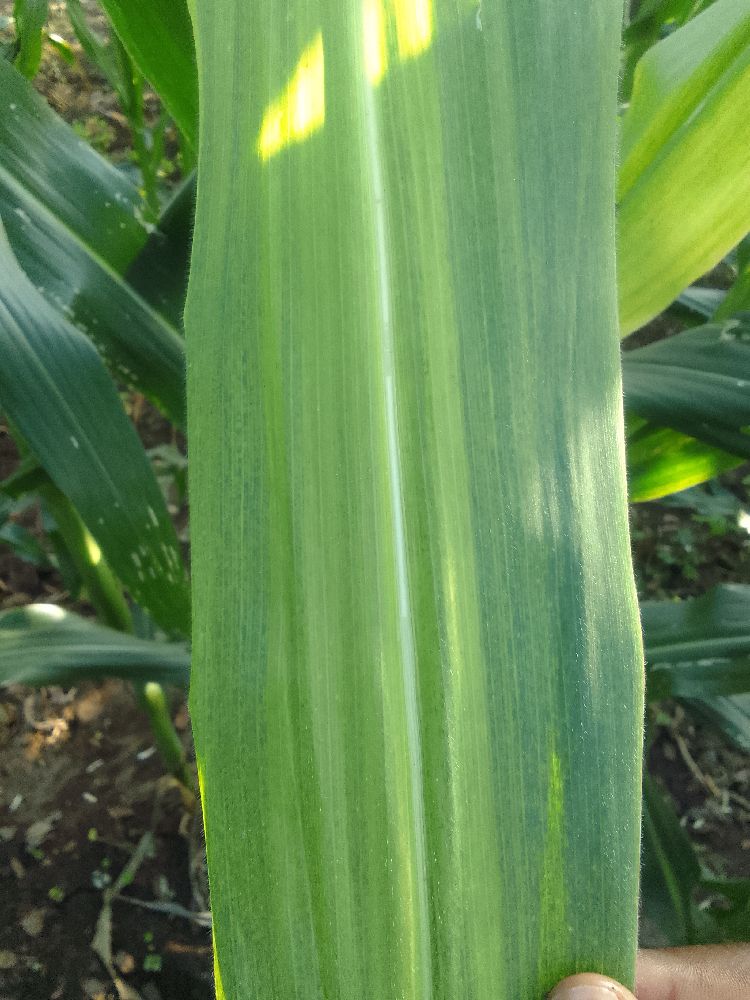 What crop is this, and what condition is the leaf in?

maize, maize lethal necrosis
